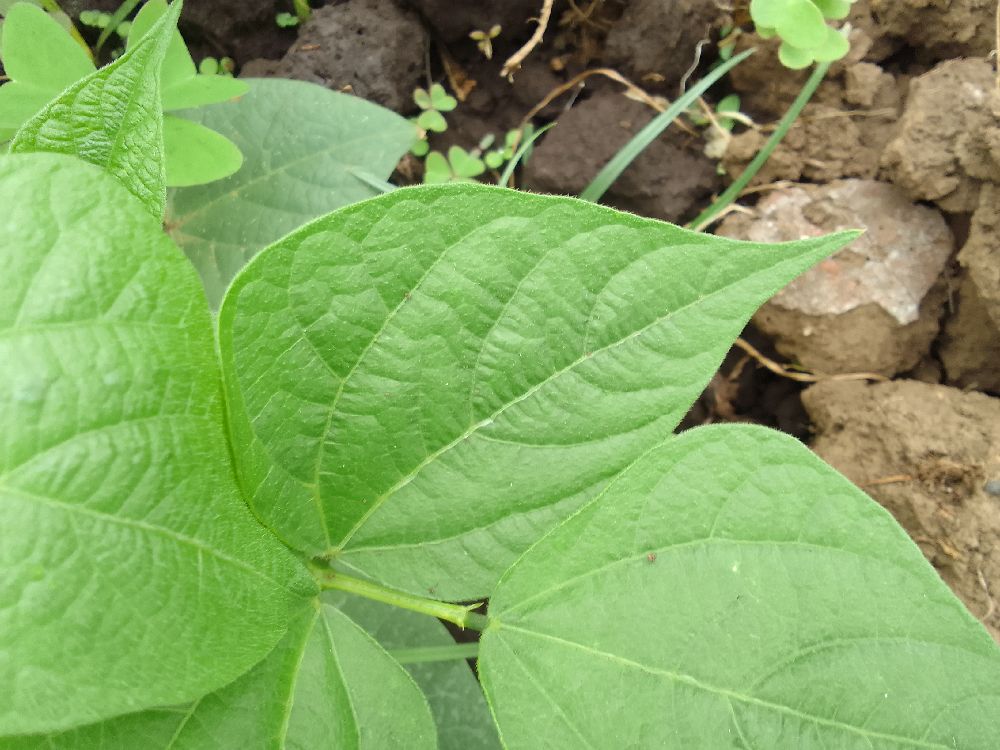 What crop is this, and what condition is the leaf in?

common bean, healthy
